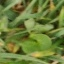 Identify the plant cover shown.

grass
